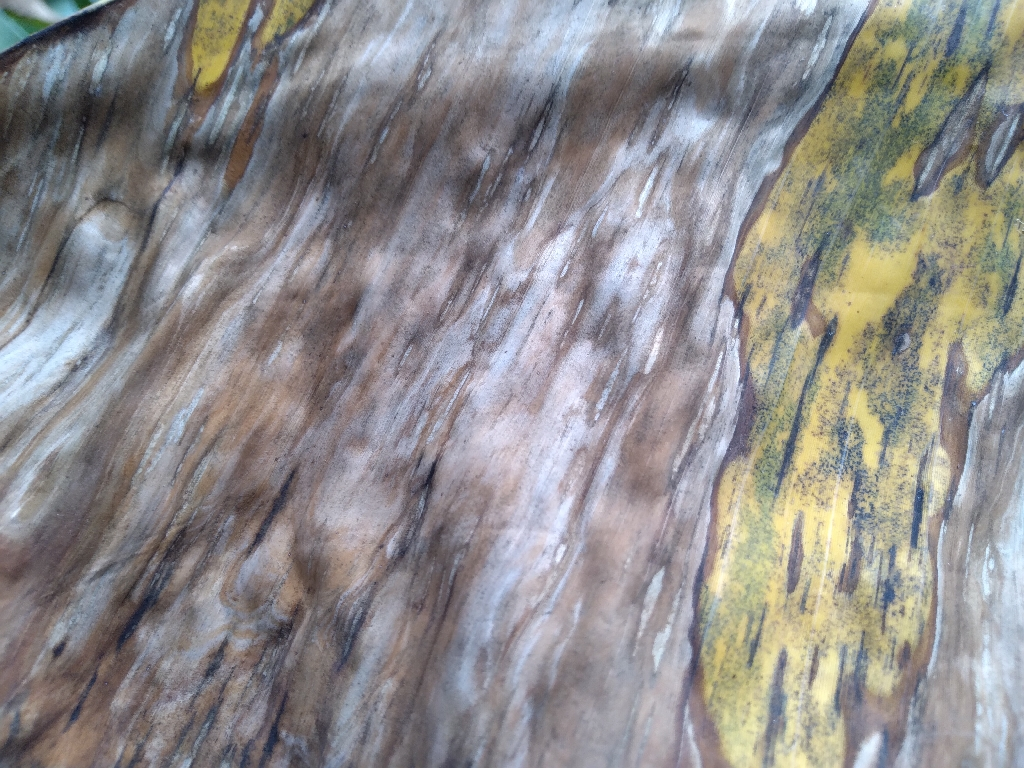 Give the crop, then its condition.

banana, black sigatoka
